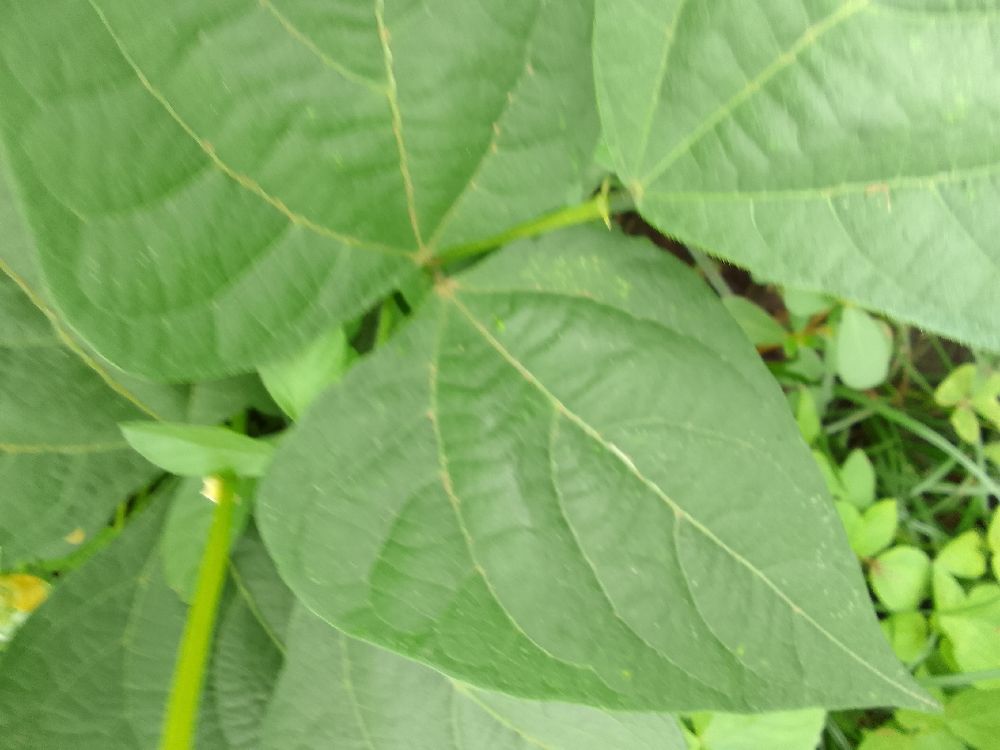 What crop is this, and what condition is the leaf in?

common bean, healthy
